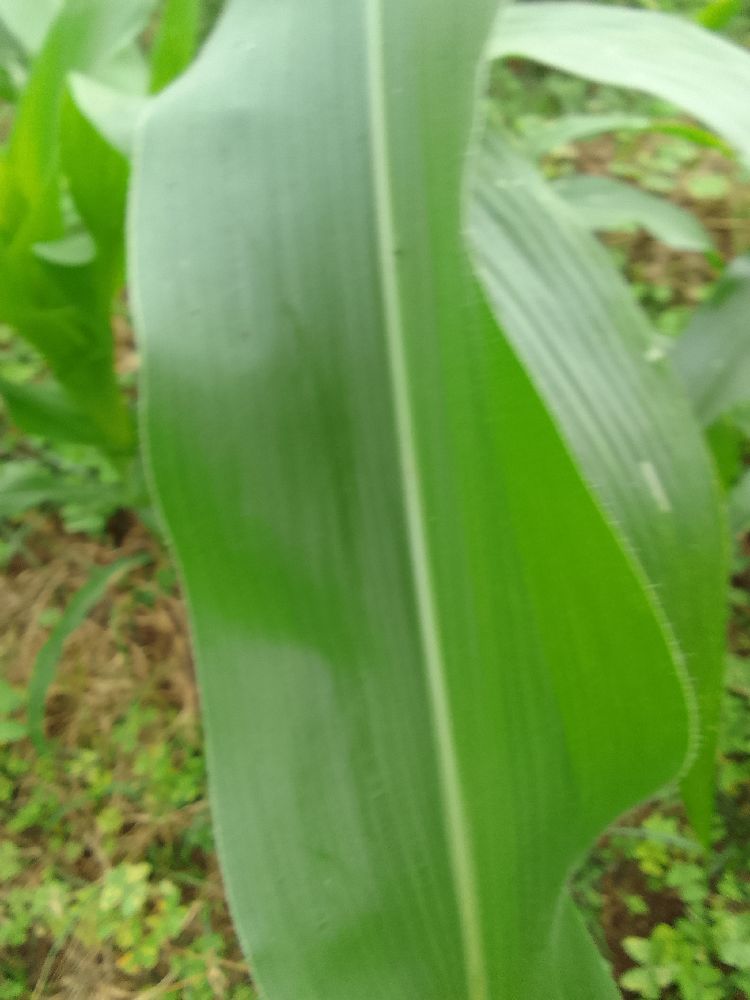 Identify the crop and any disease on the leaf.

maize, healthy
